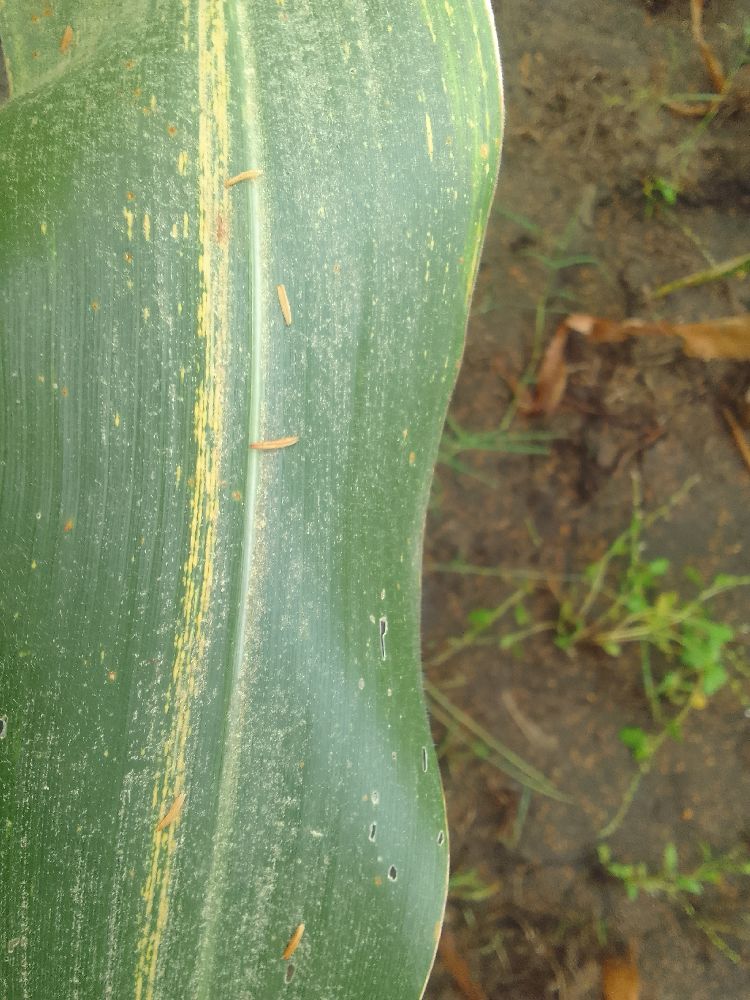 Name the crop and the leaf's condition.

maize, maize streak virus
